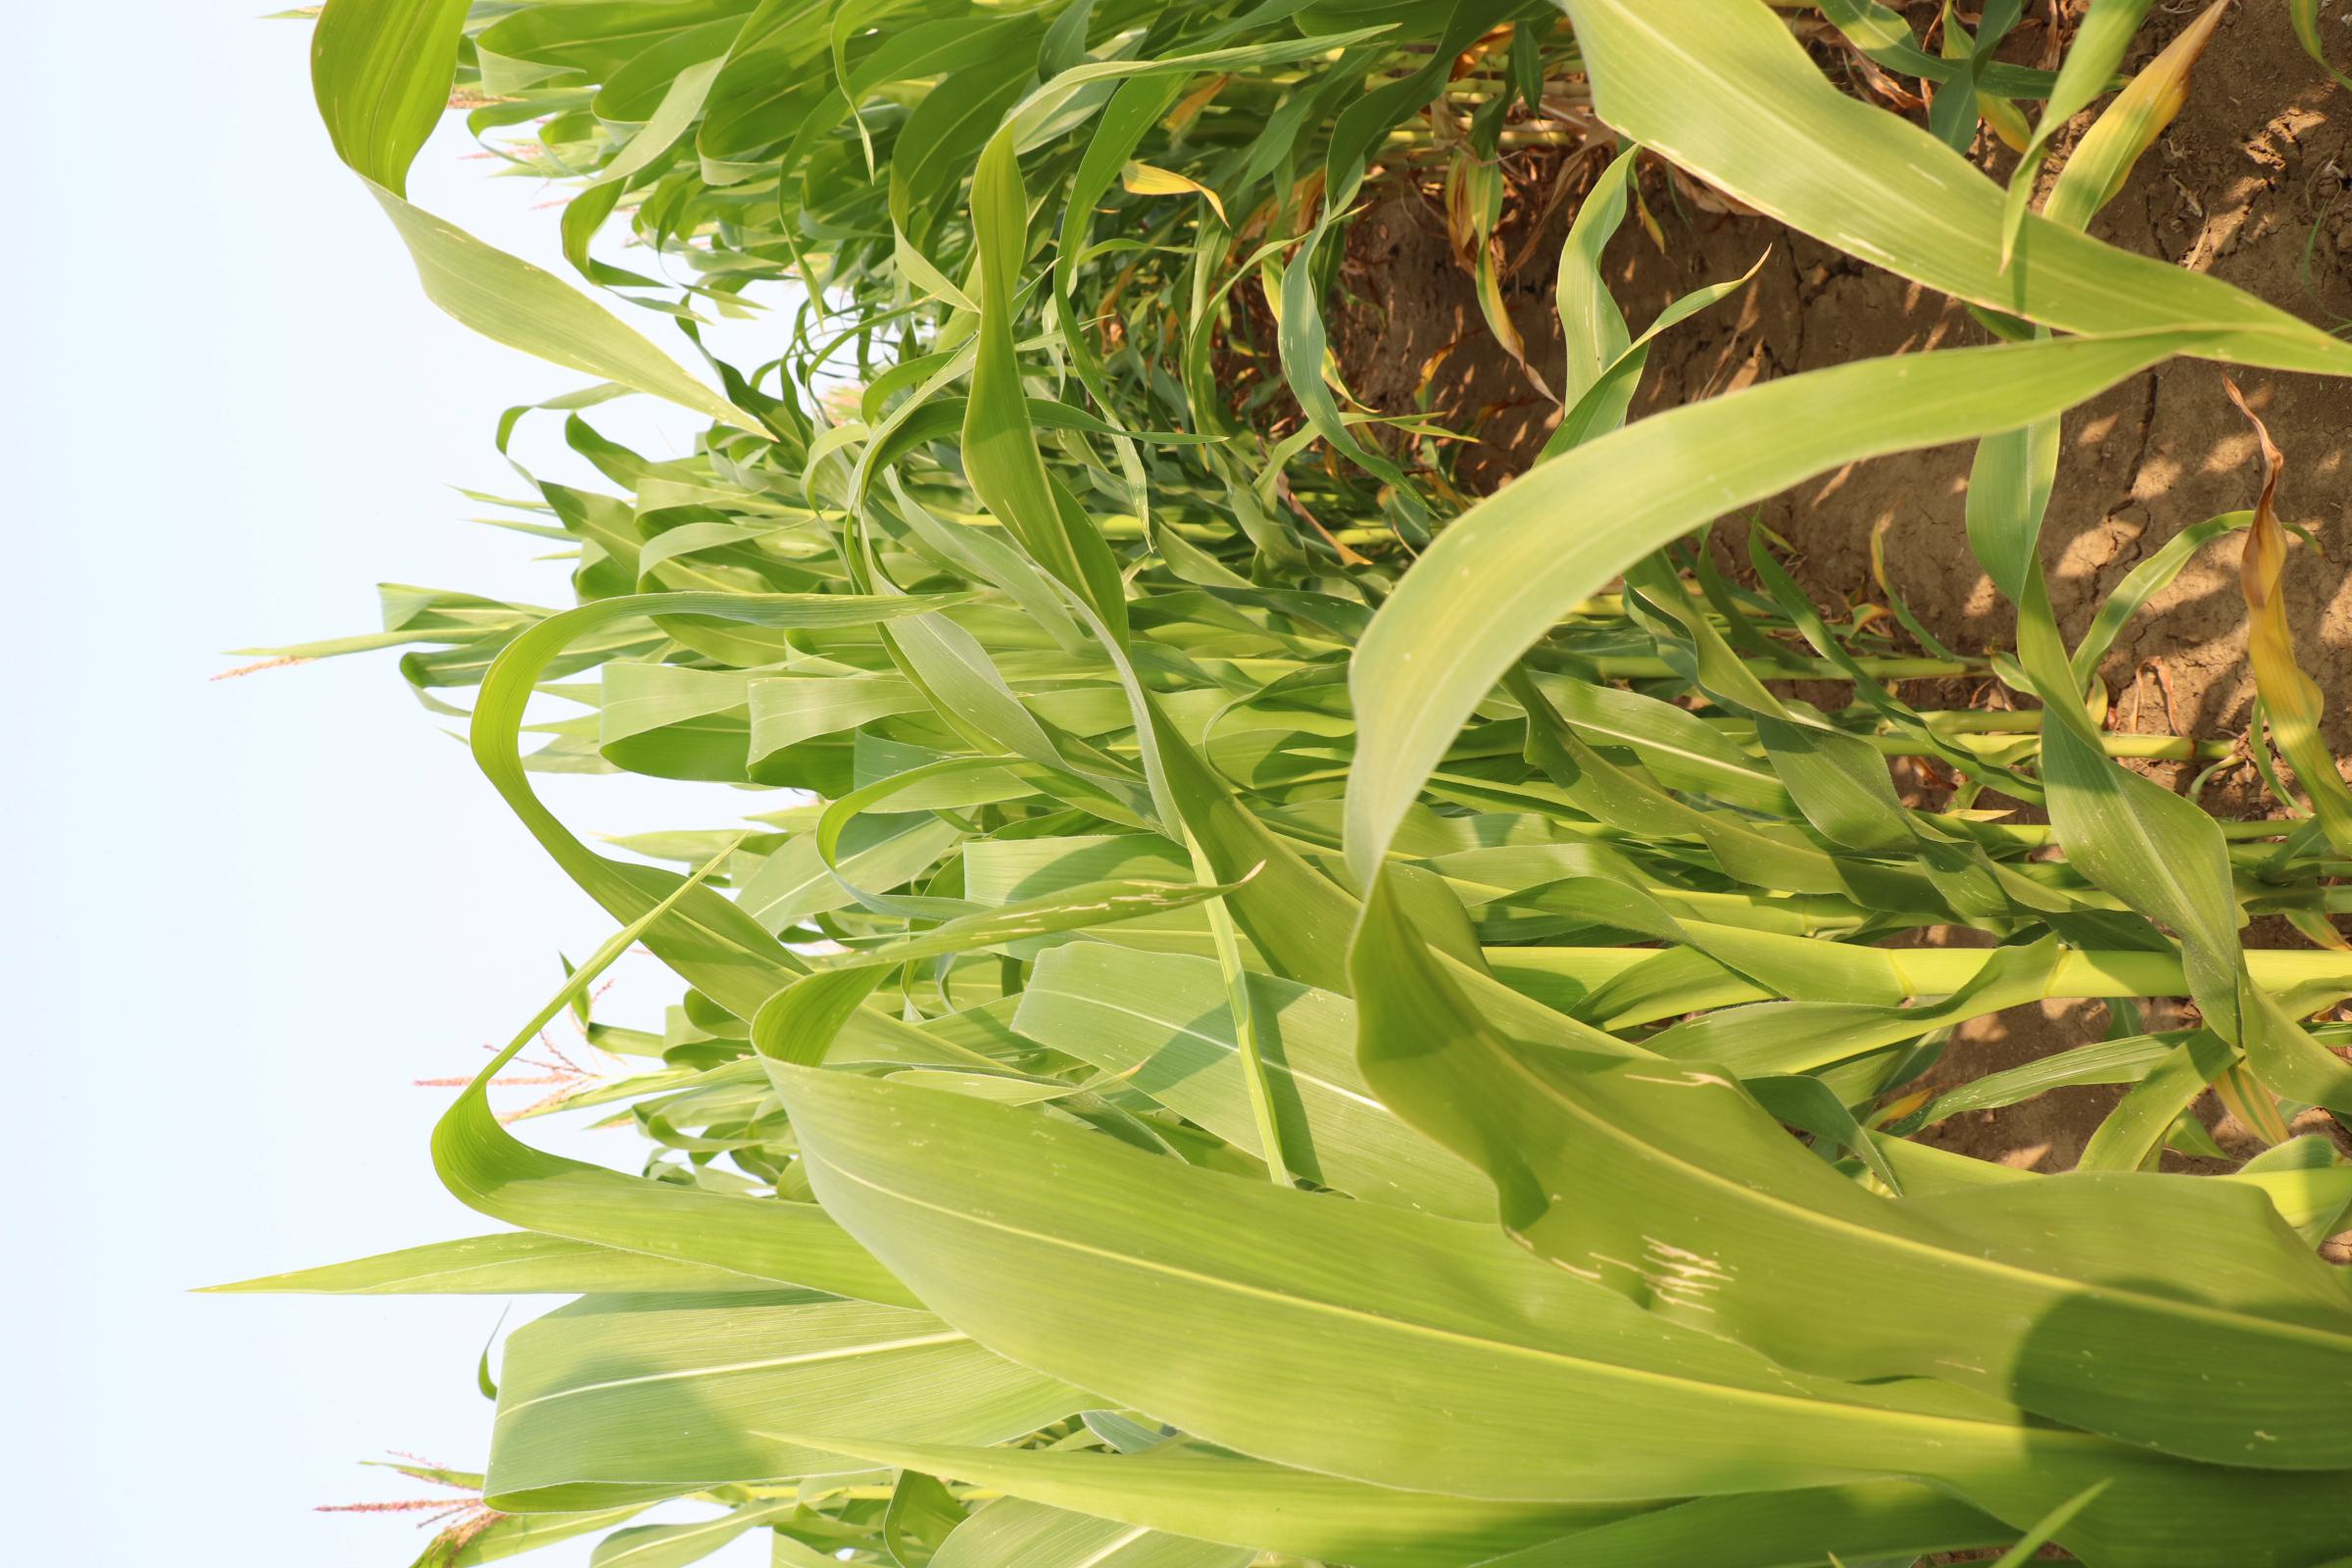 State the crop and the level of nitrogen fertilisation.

maize, no added nitrogen
